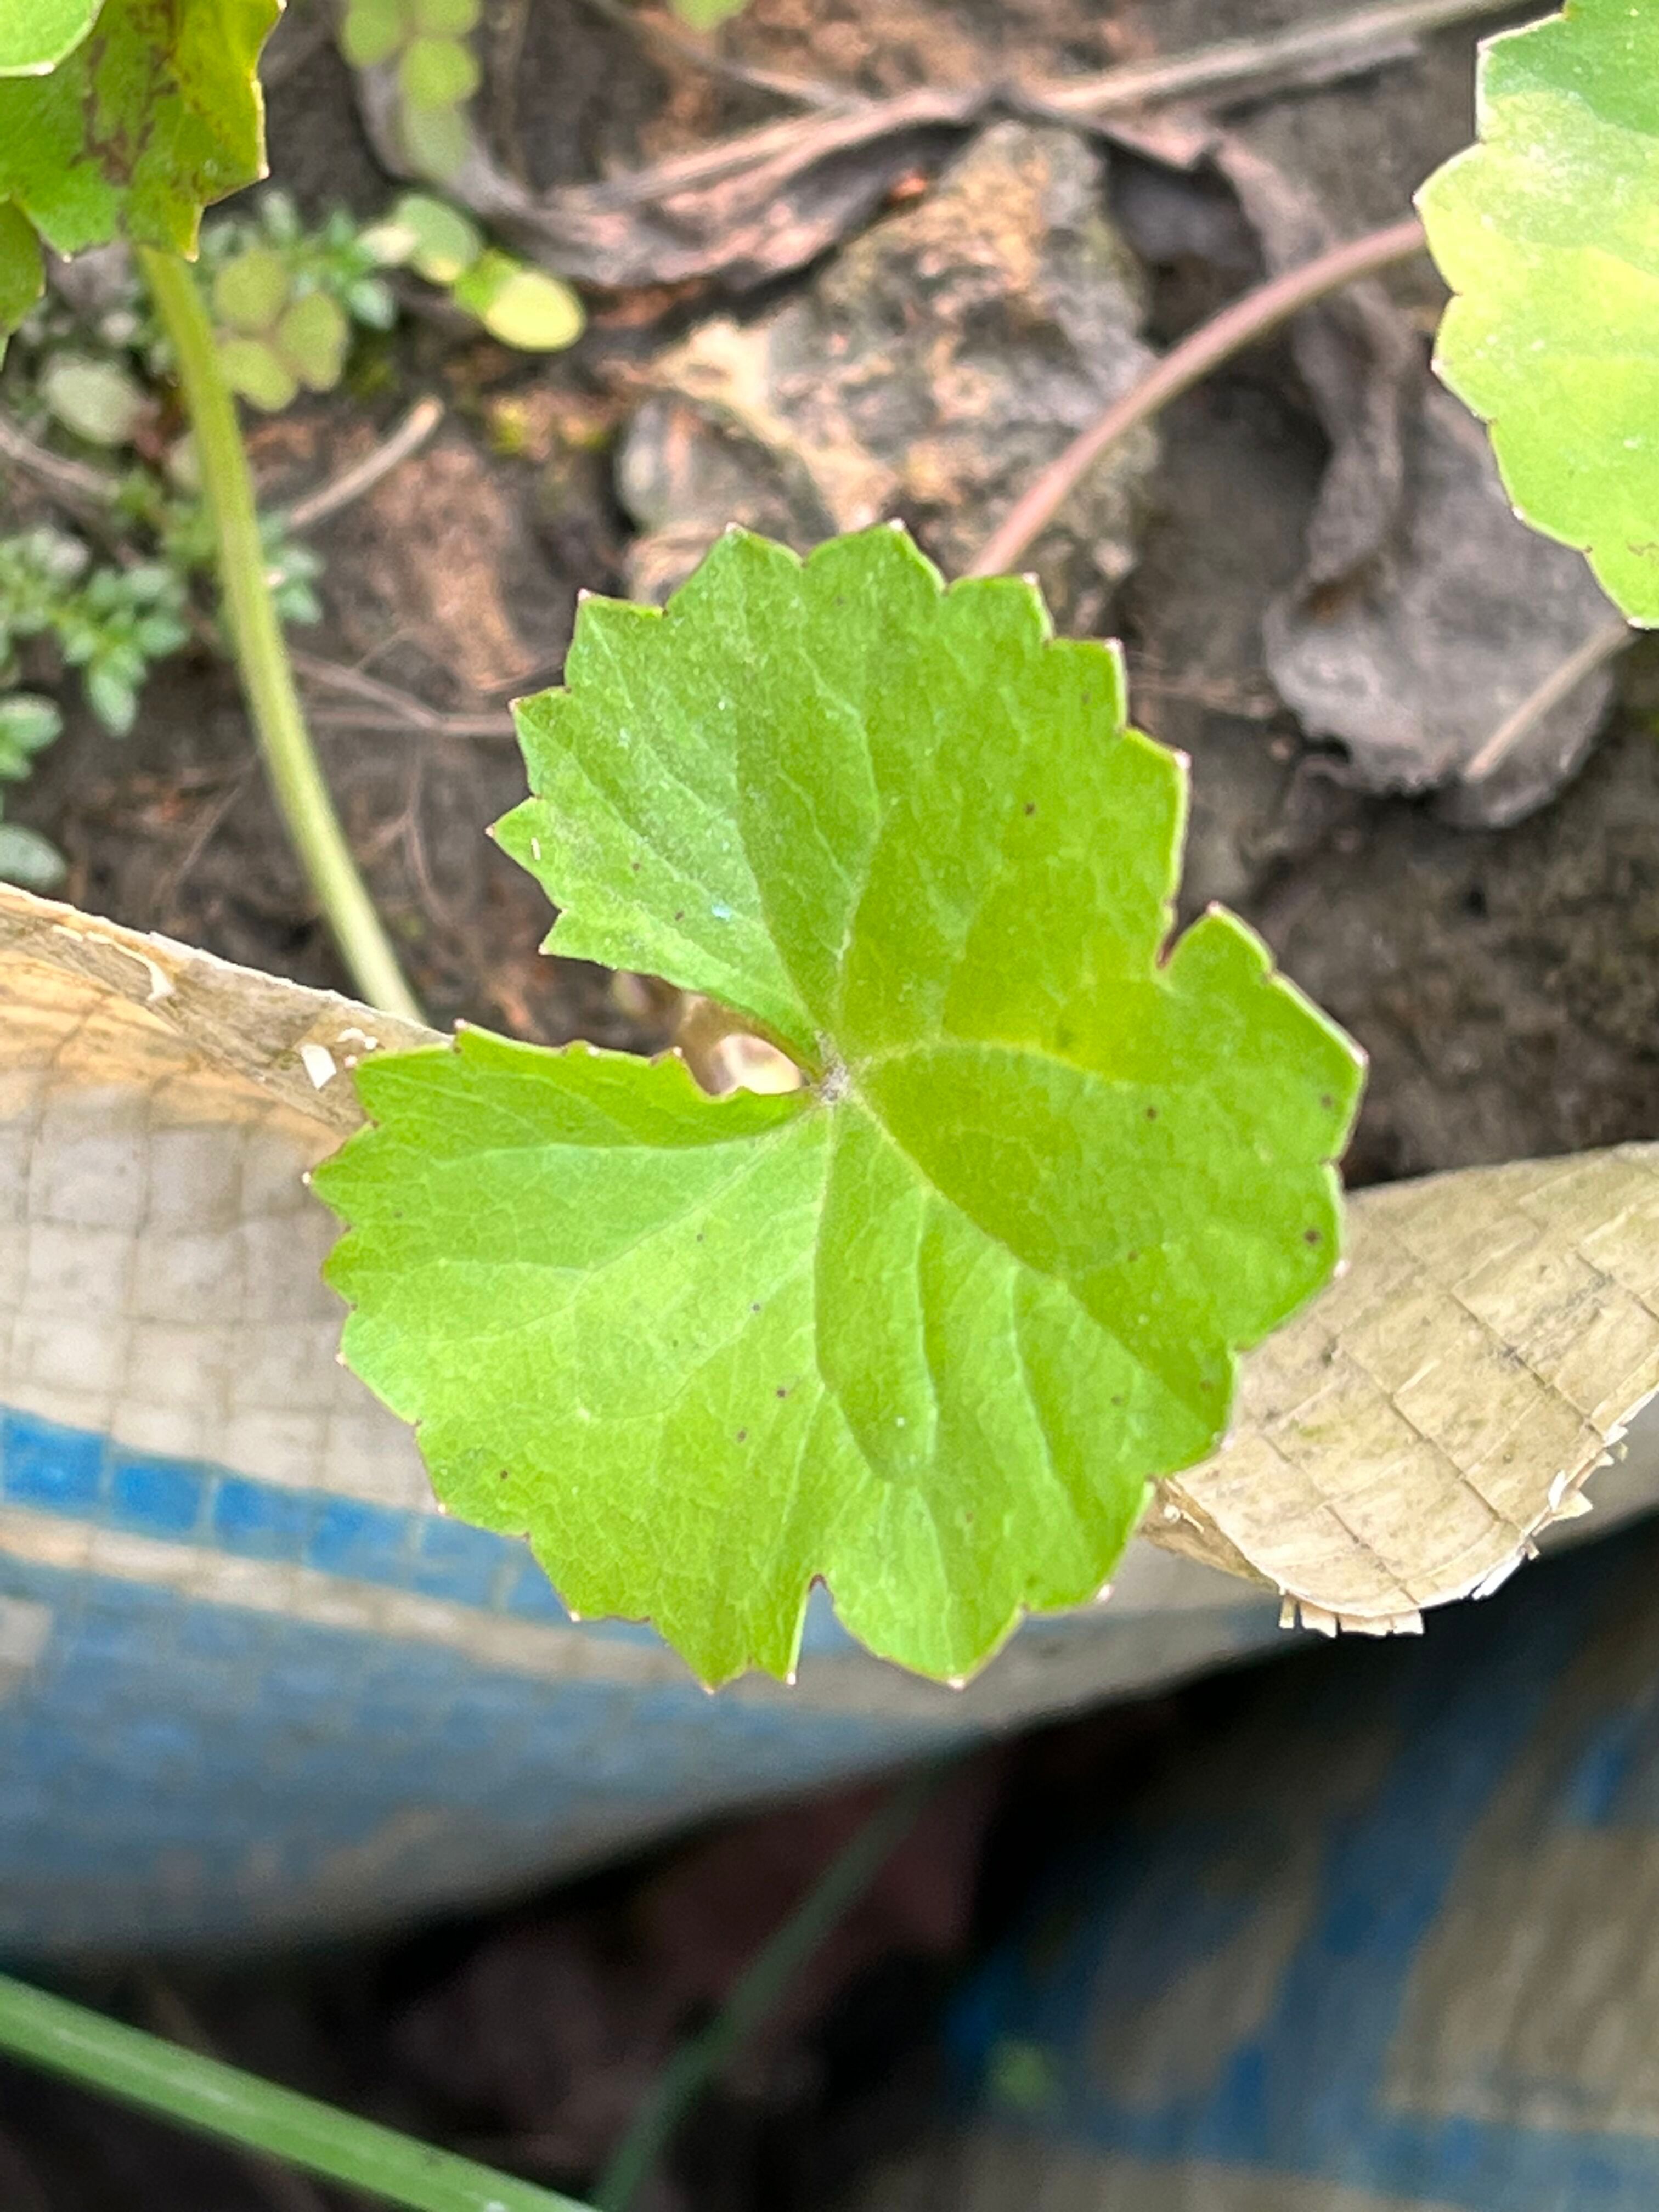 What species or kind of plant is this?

thankuni
